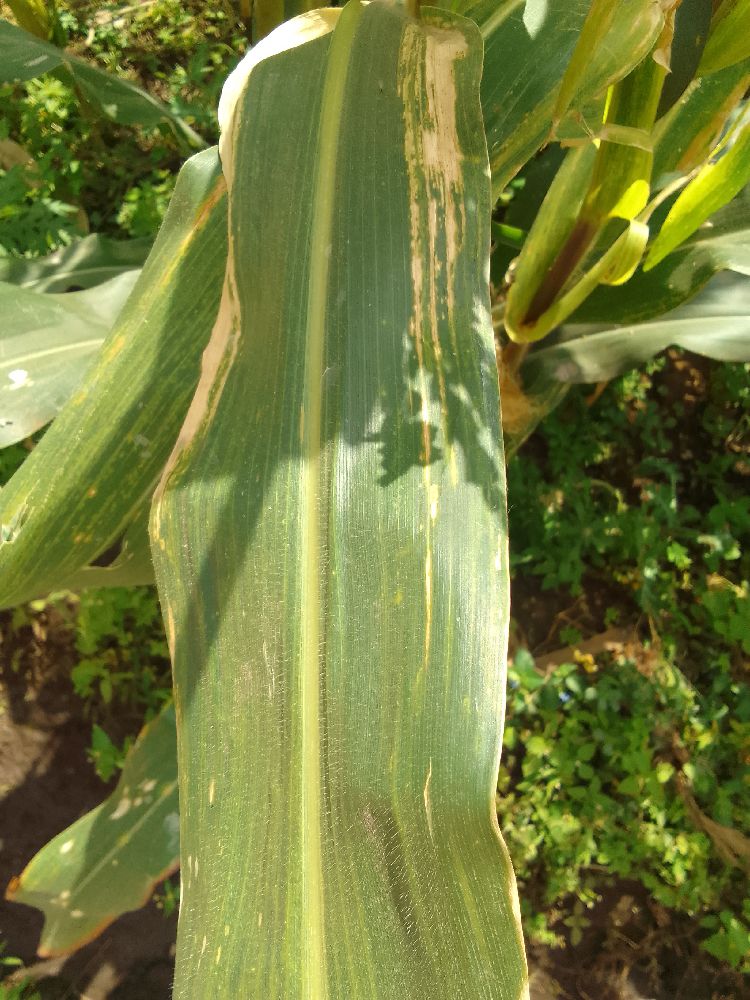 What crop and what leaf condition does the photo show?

maize, maize lethal necrosis
